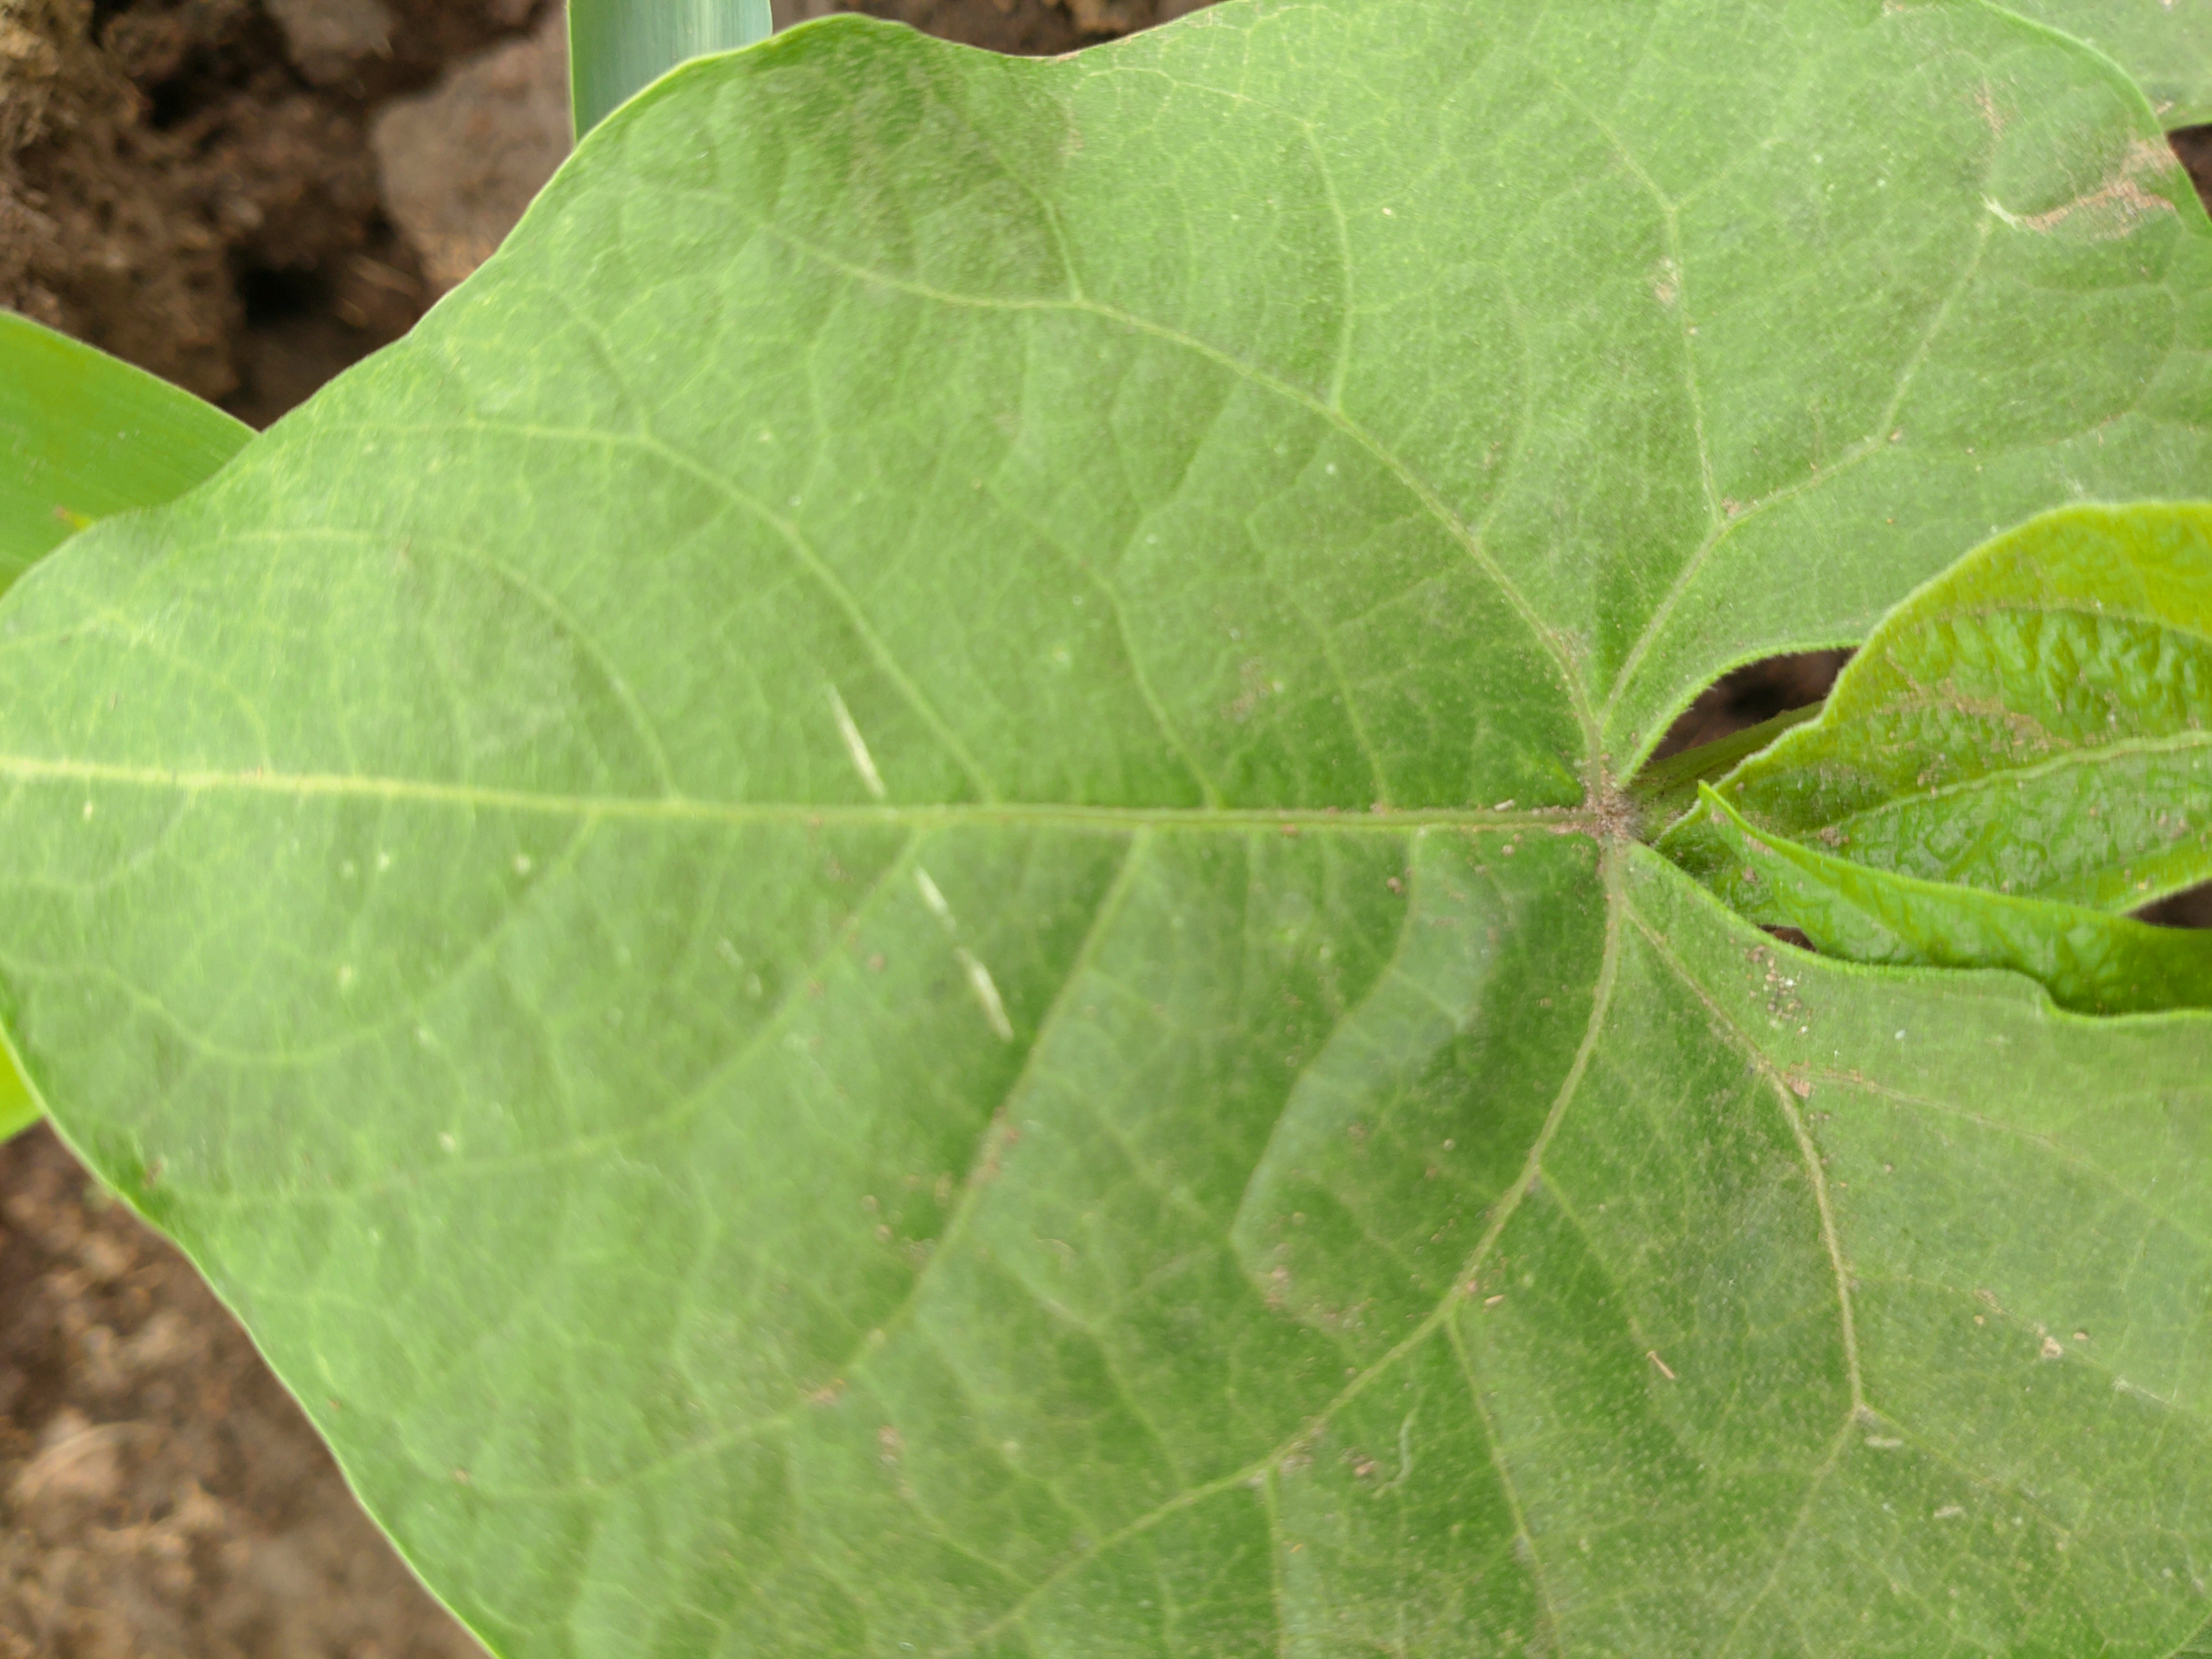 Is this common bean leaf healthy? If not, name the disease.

healthy
